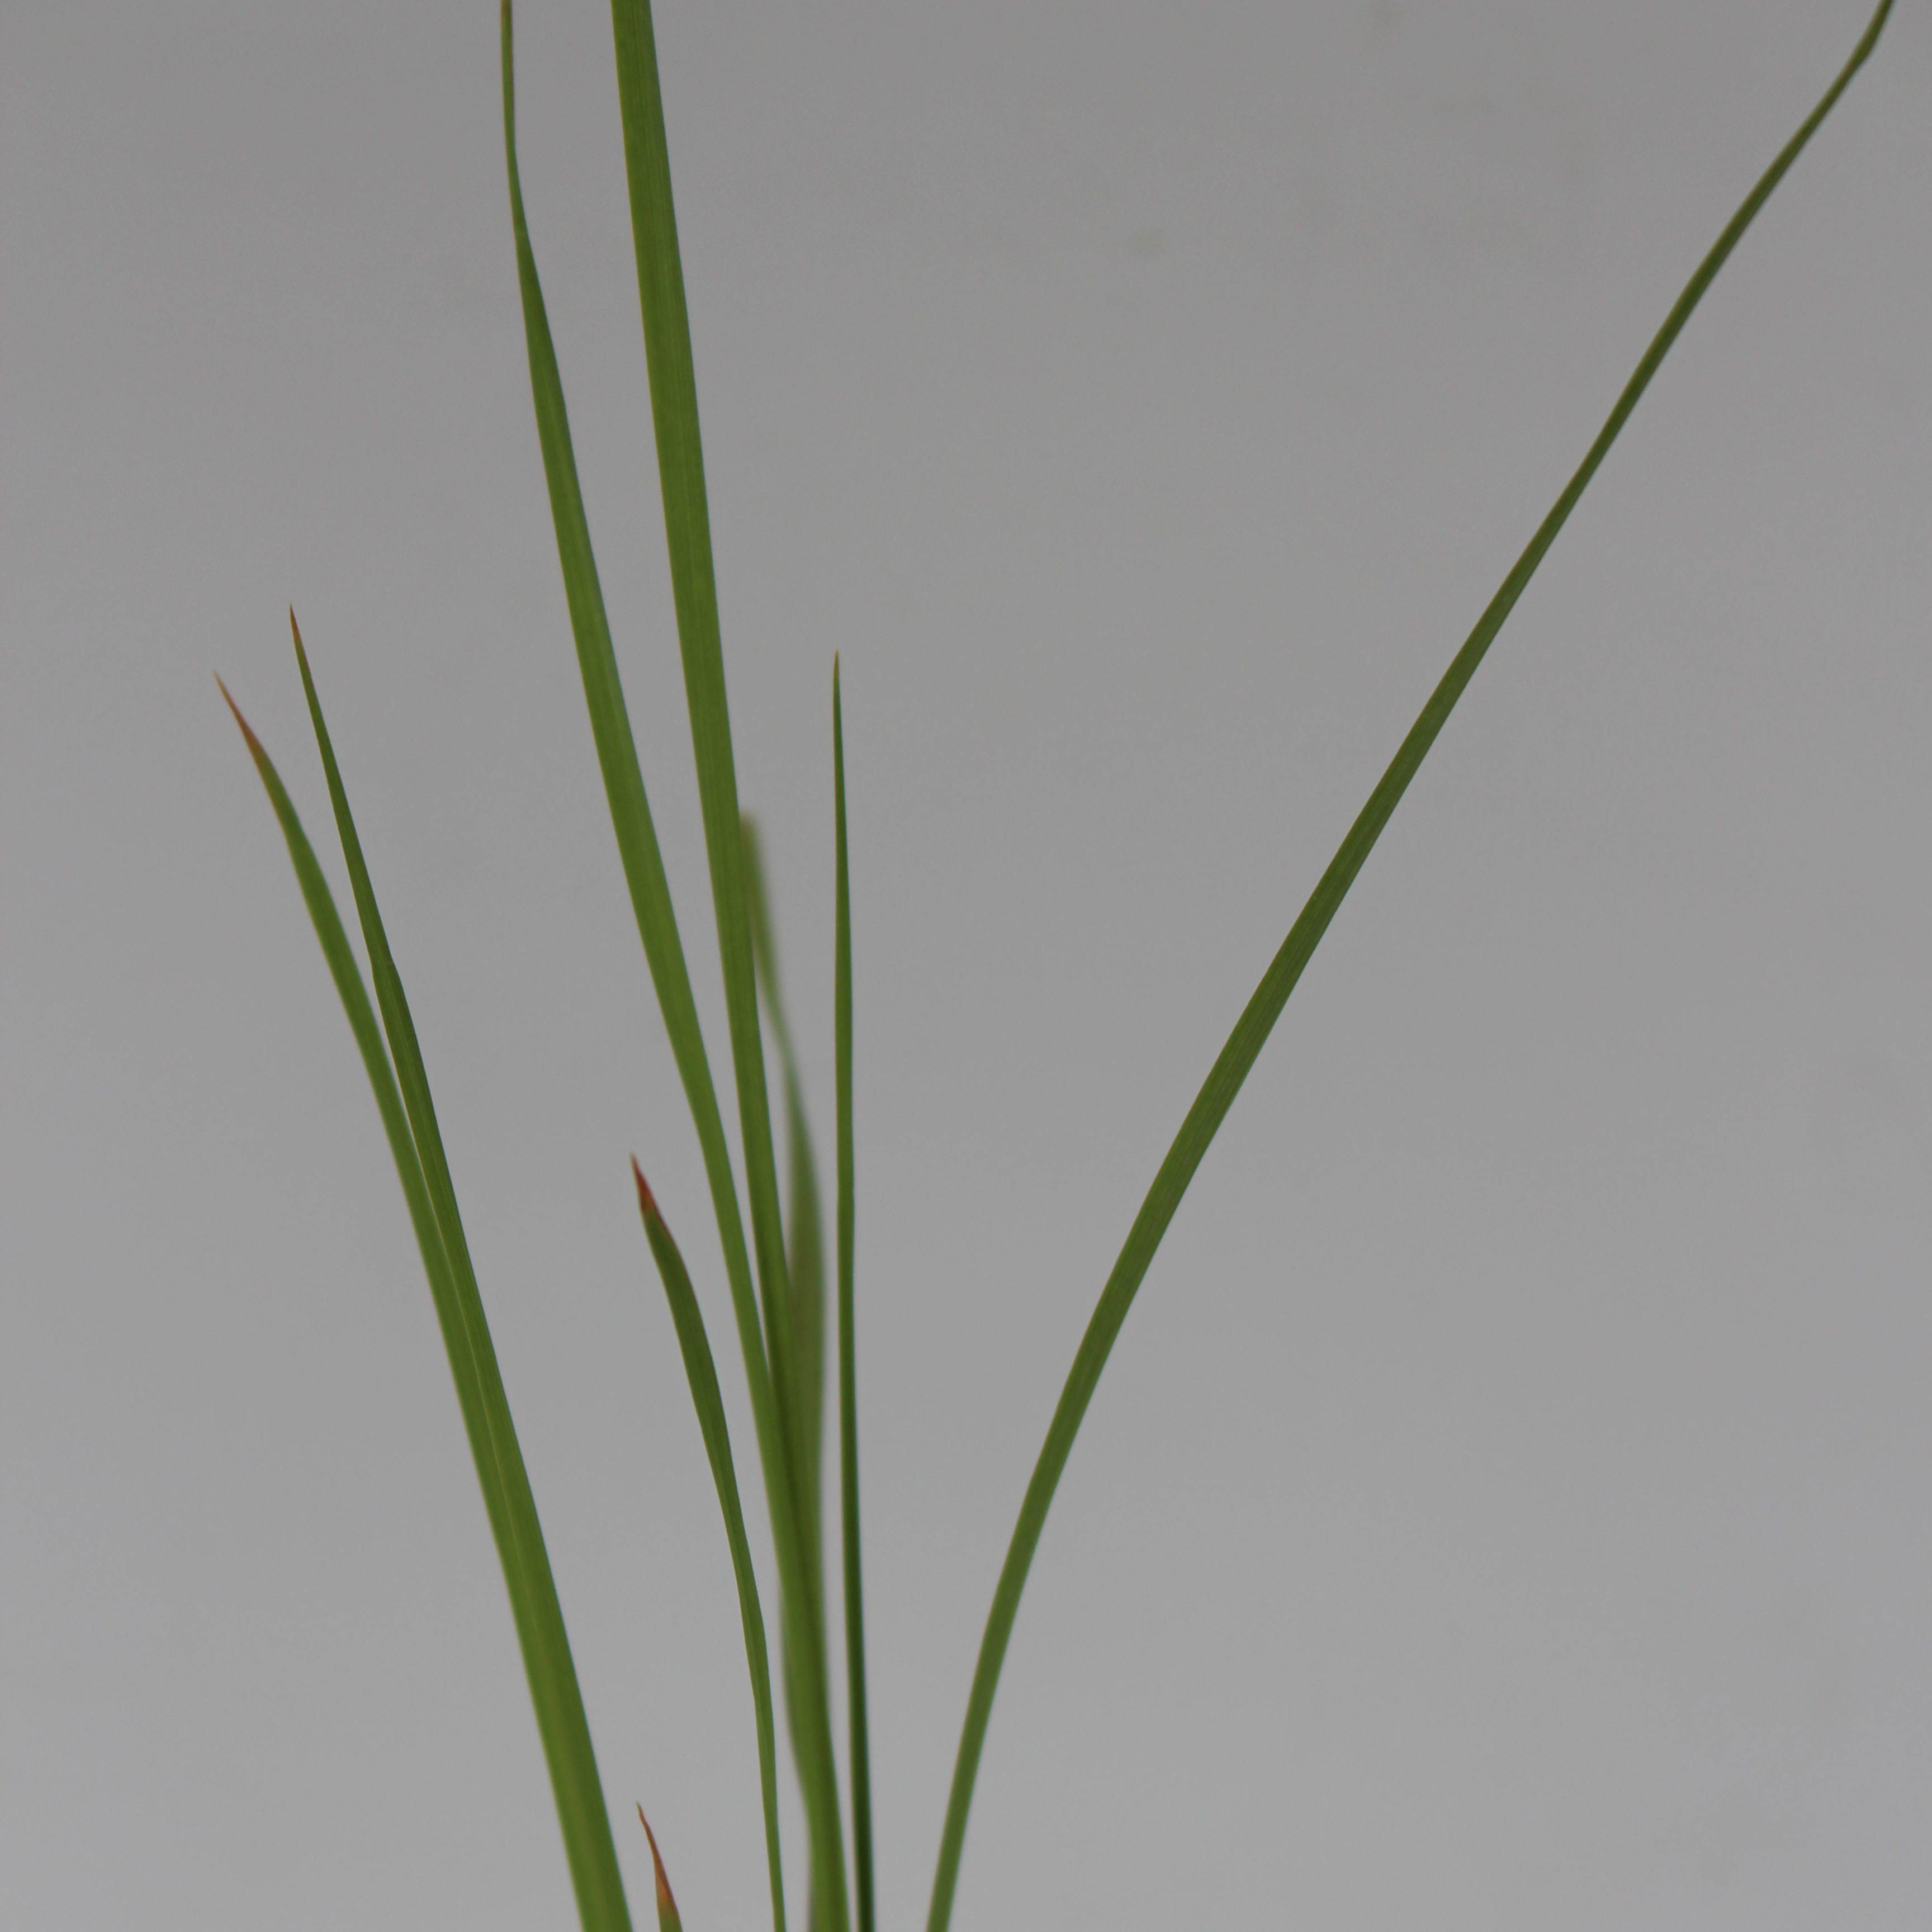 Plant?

Lolium multiflorum
